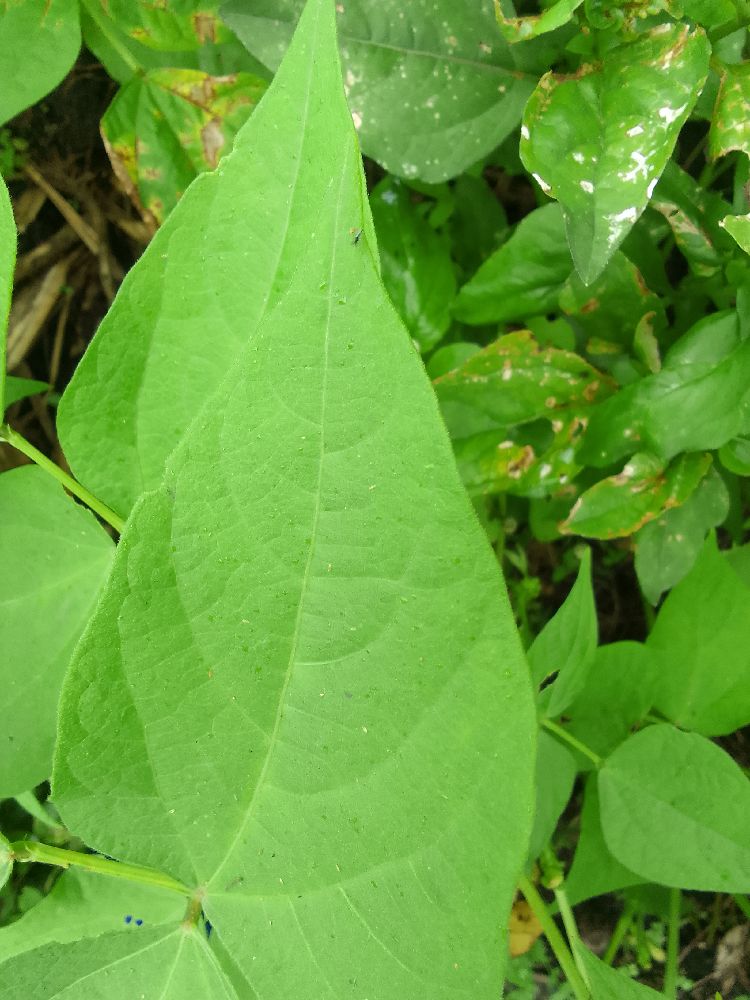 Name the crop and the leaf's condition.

common bean, healthy
